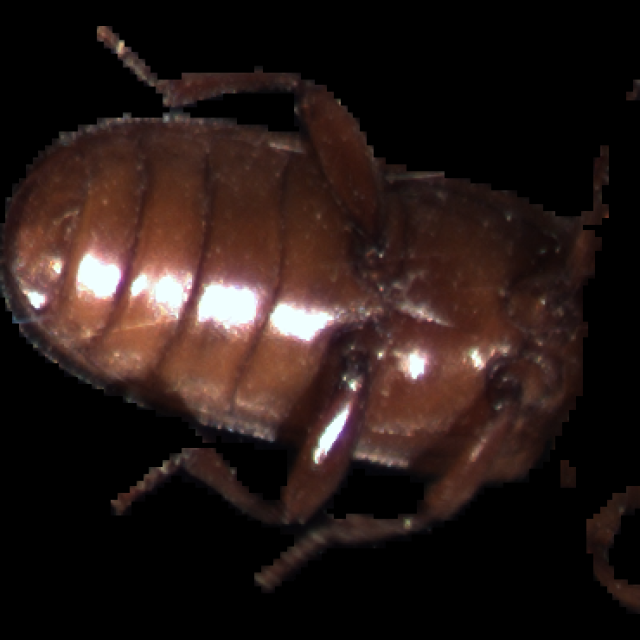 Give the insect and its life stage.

mealworm beetle
